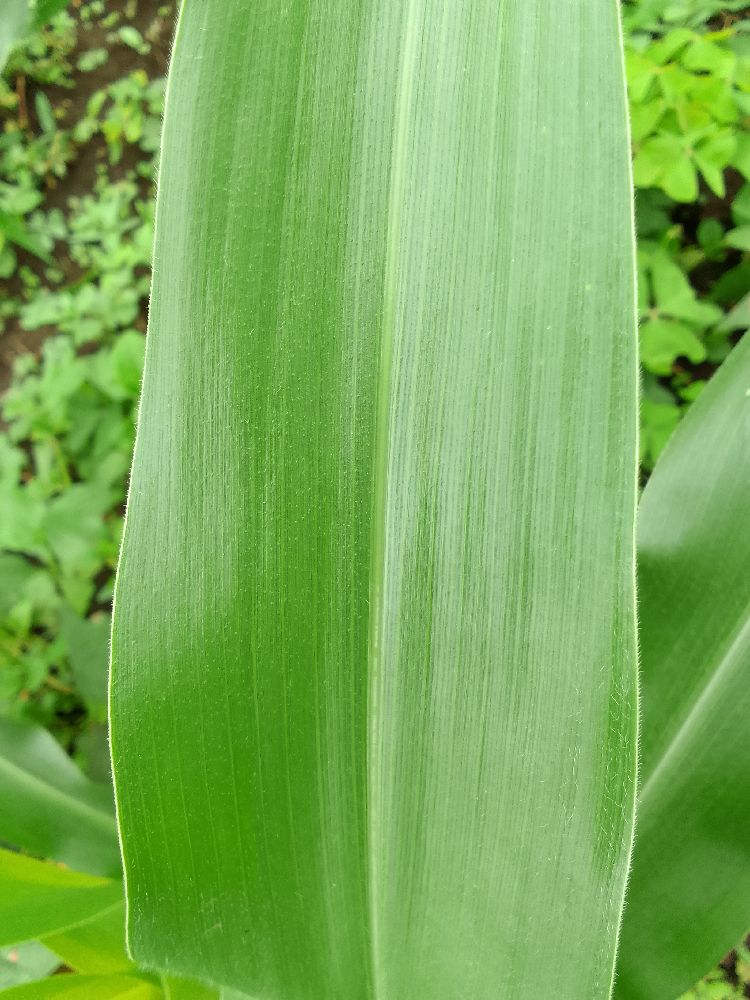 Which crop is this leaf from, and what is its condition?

maize, healthy
